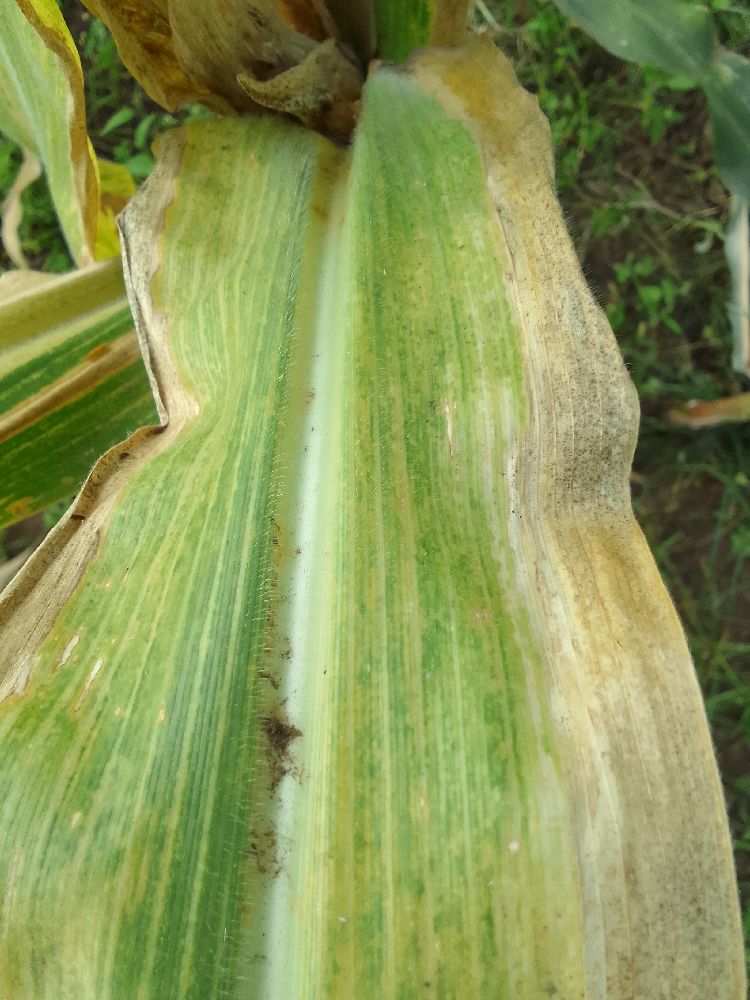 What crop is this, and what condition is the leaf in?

maize, maize lethal necrosis
